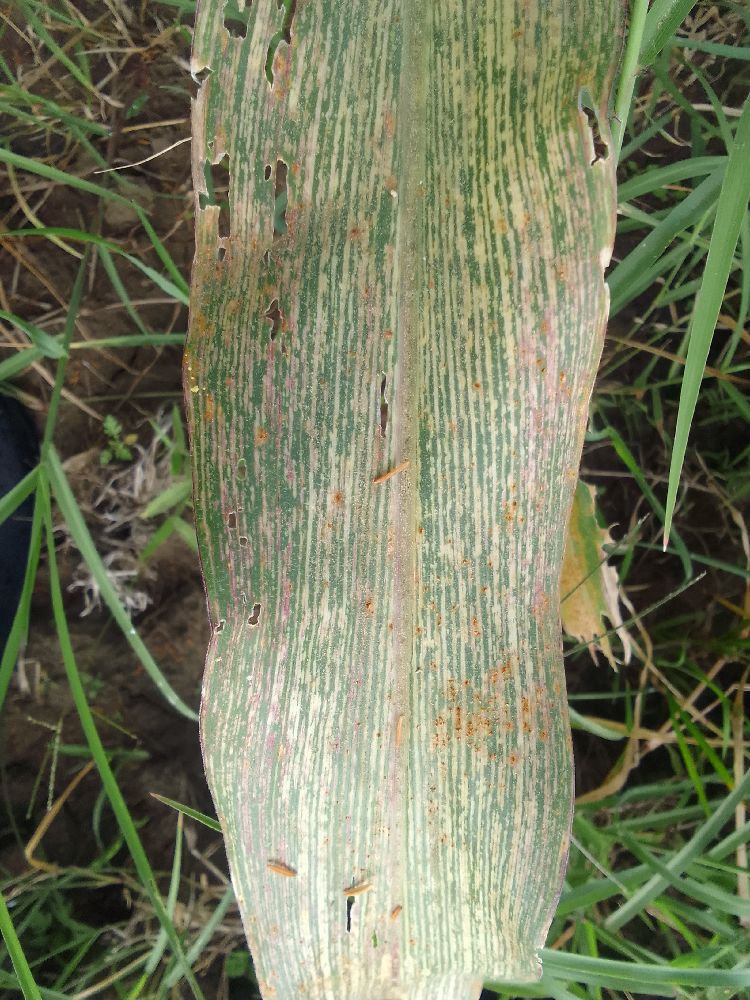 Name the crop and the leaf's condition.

maize, maize streak virus
